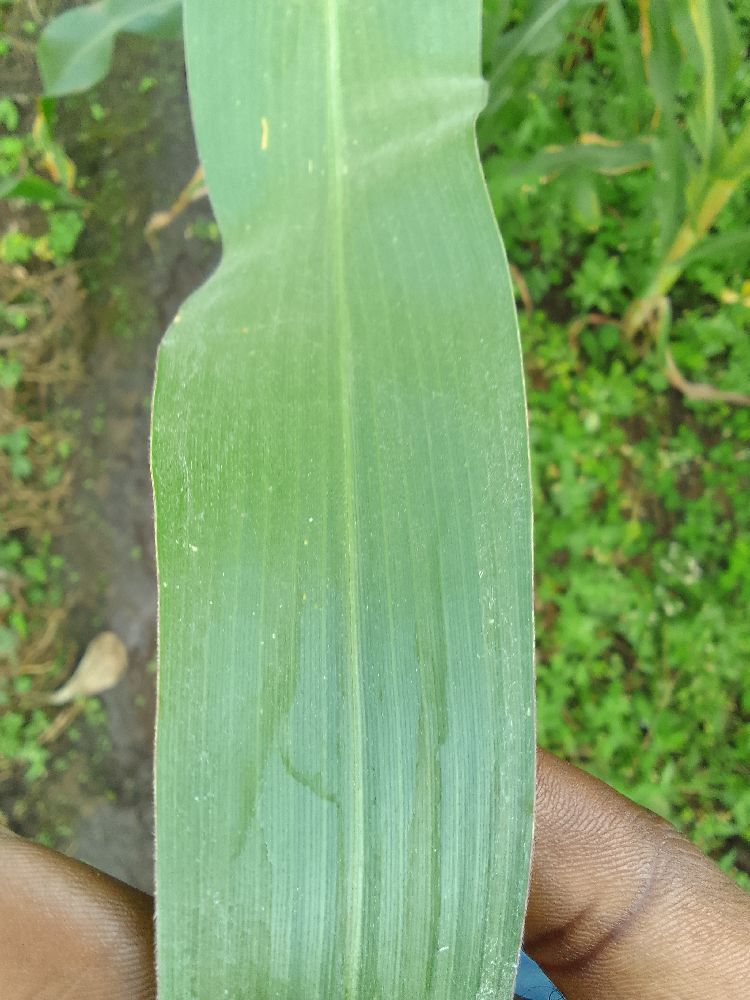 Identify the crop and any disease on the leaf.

maize, healthy
